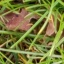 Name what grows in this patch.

grass
